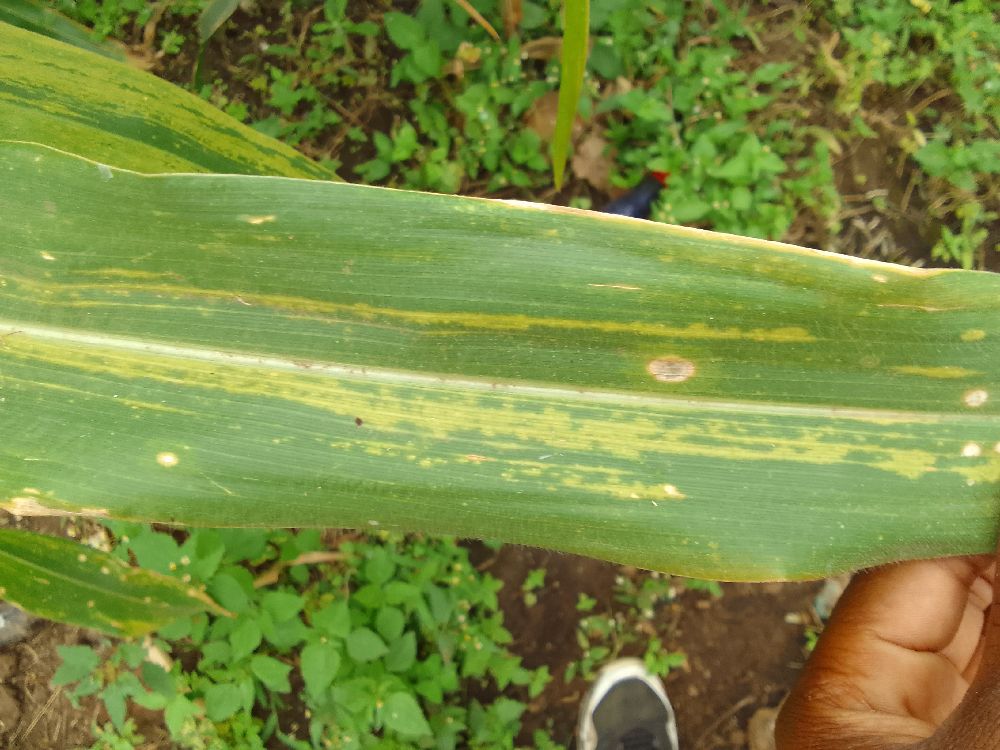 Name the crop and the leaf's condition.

maize, maize lethal necrosis
